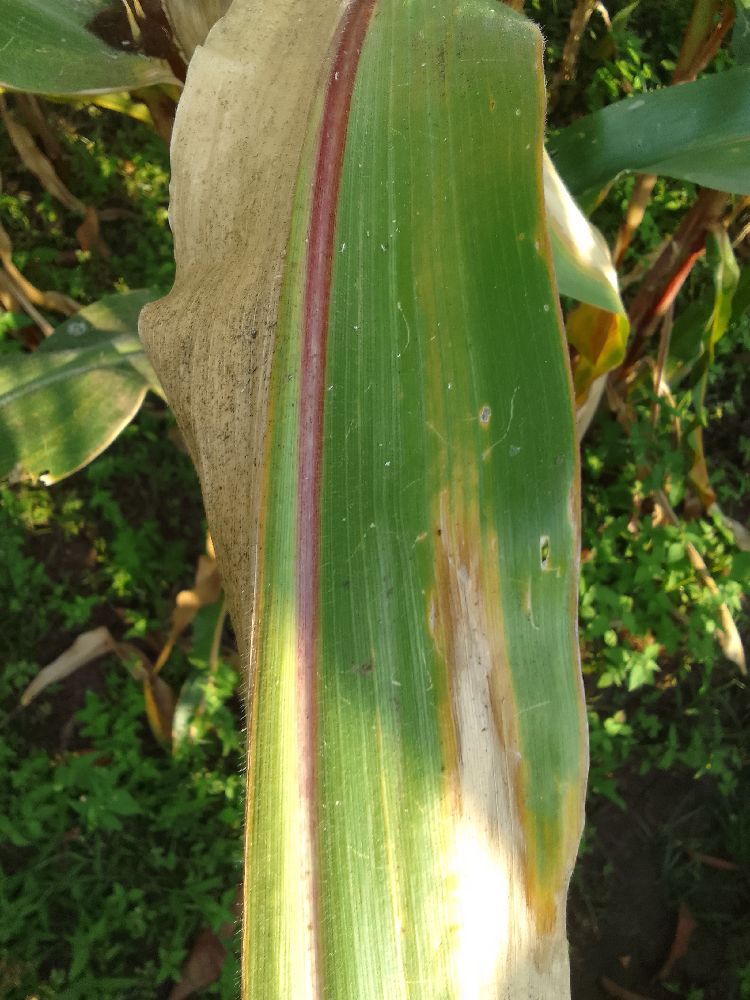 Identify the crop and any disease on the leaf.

maize, maize lethal necrosis
